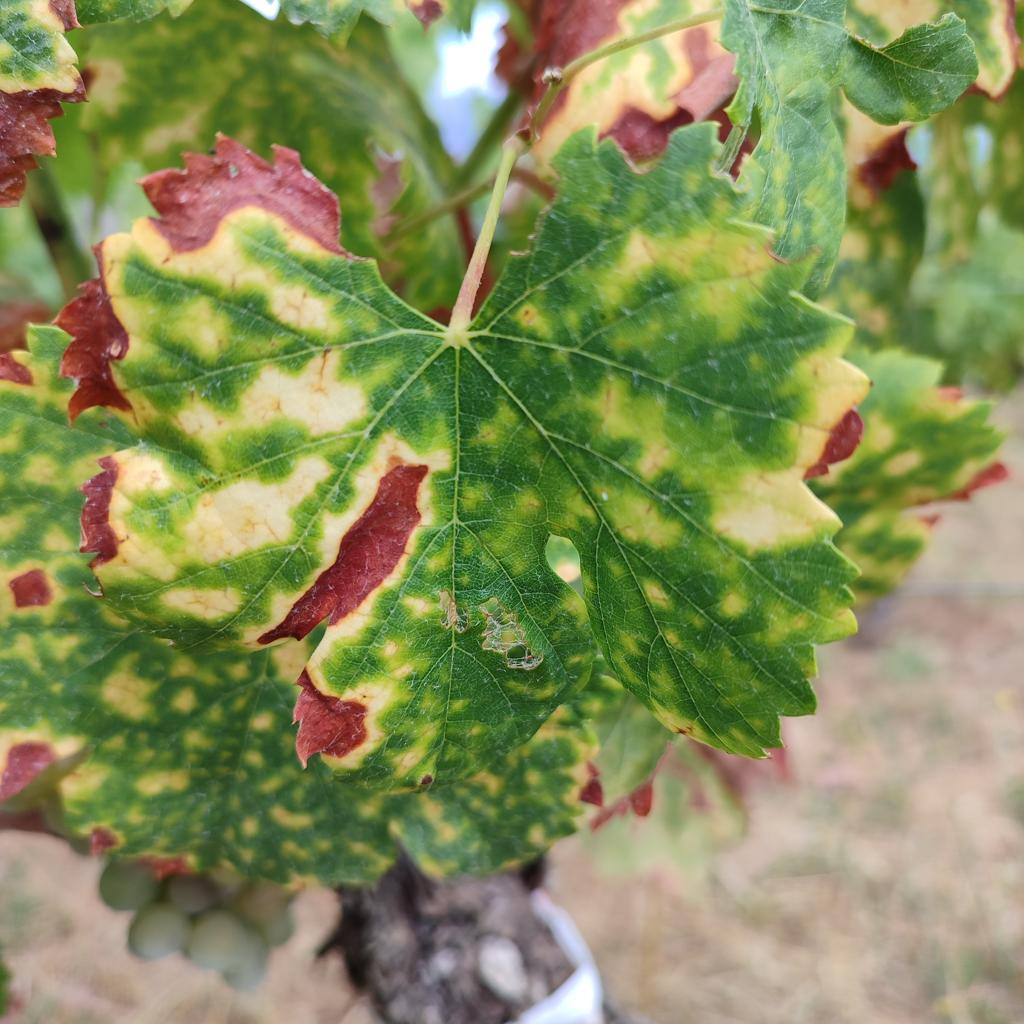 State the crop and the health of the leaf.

grapevine, esca complex
